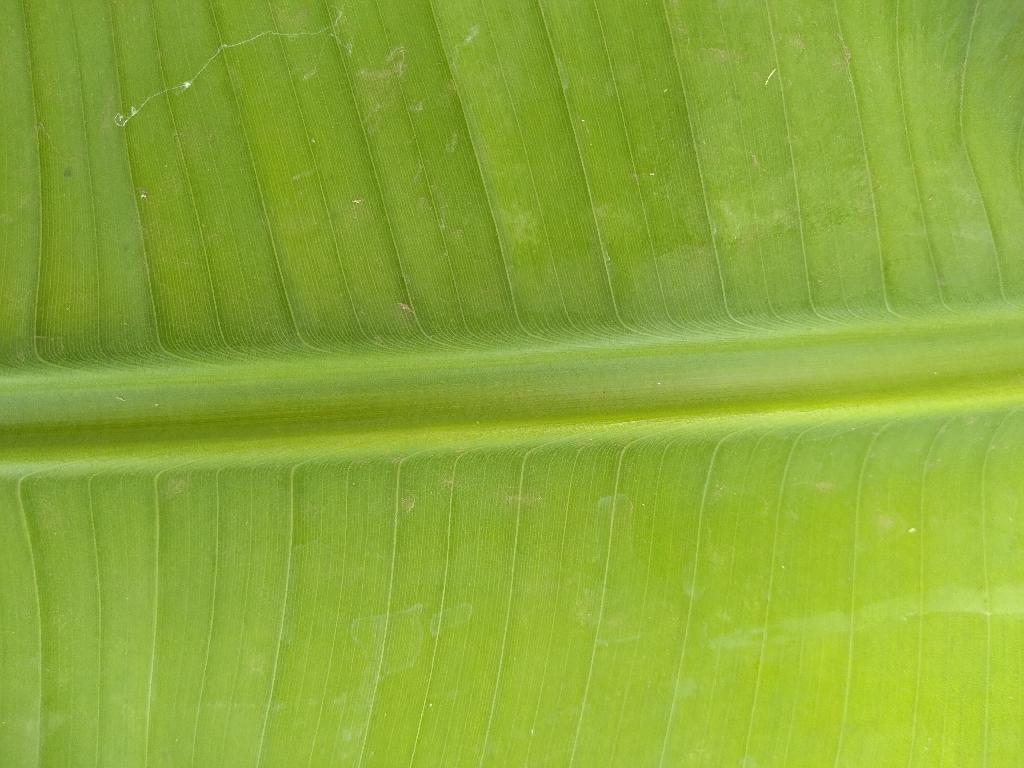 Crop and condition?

banana, healthy
